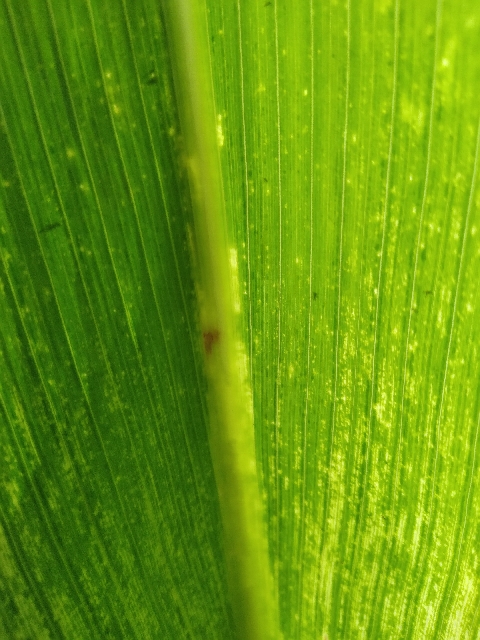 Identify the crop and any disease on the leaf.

maize, maize lethal necrosis
